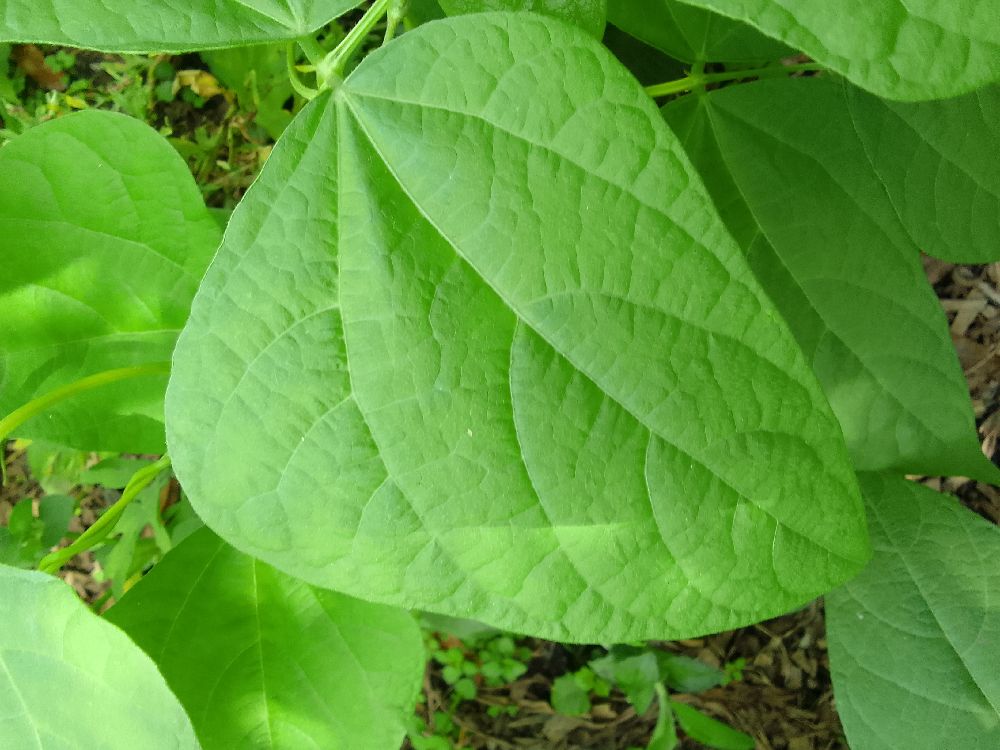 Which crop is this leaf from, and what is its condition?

common bean, healthy
